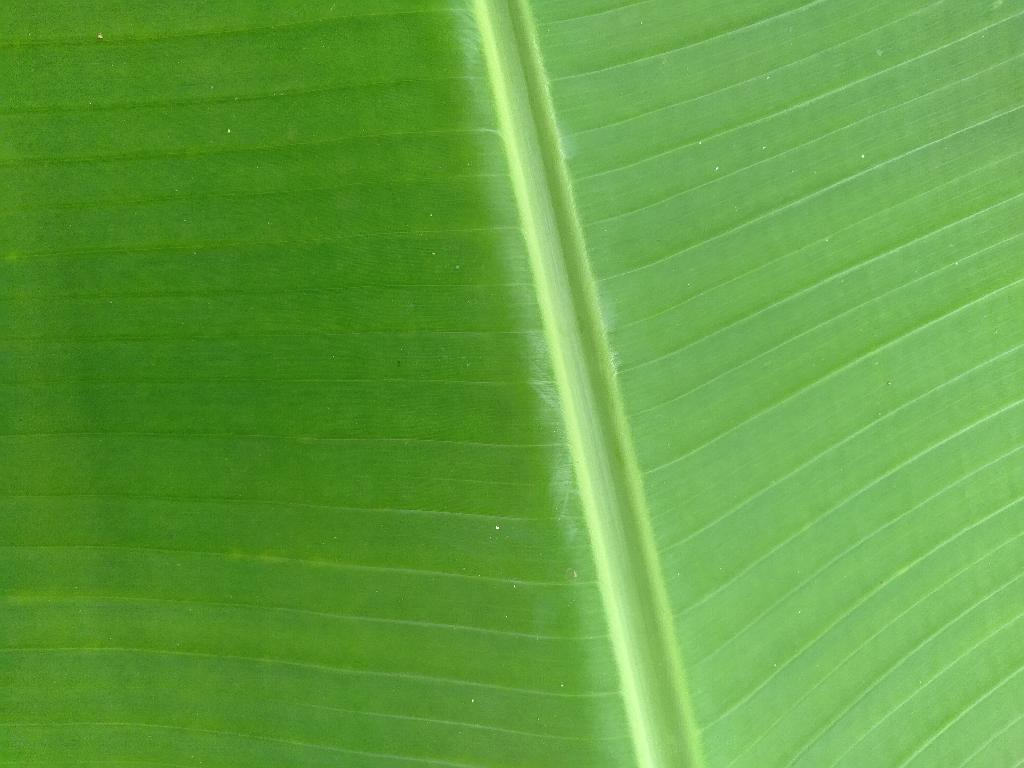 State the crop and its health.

banana, healthy
